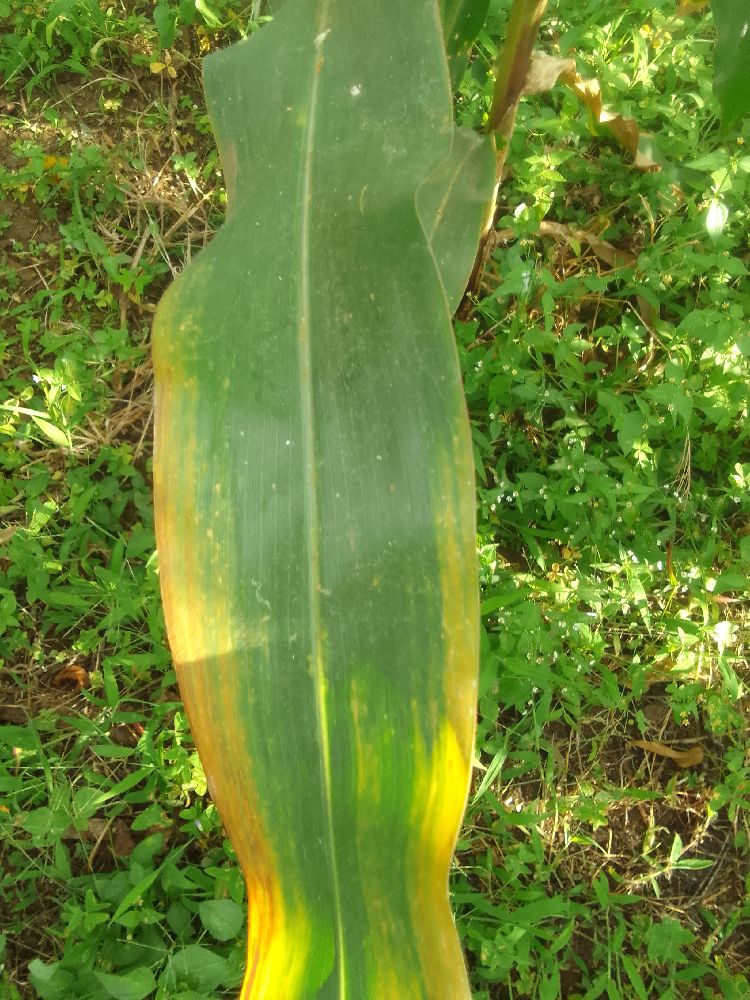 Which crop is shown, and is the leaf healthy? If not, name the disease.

maize, maize lethal necrosis
